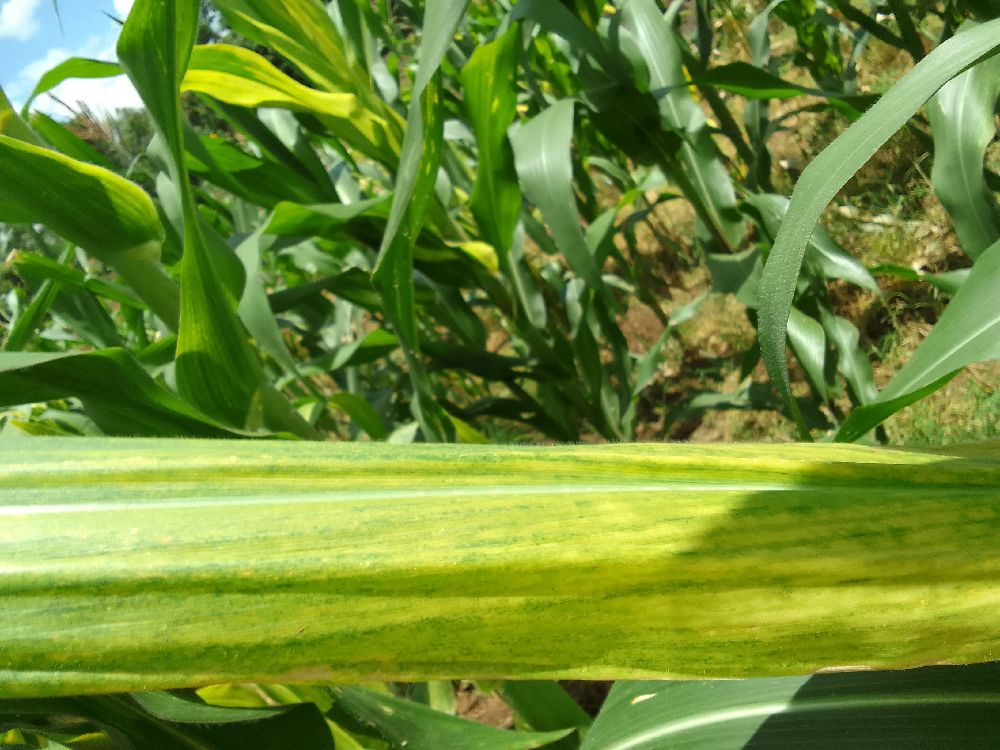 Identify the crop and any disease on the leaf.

maize, maize lethal necrosis
